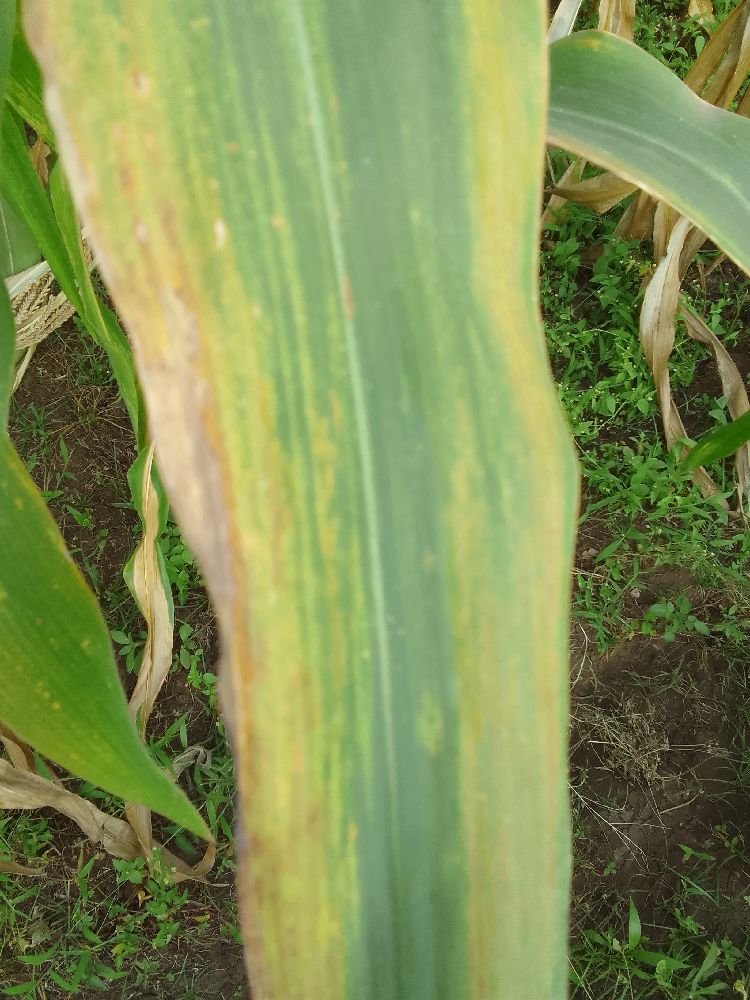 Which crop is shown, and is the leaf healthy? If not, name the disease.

maize, maize lethal necrosis
